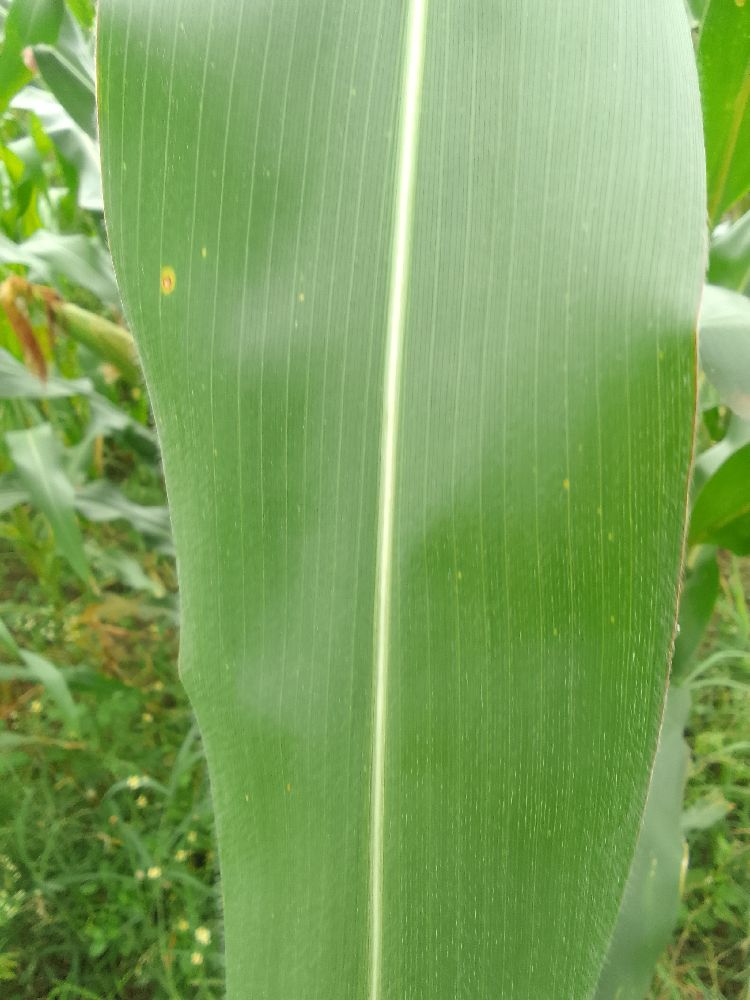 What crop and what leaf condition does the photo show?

maize, healthy
